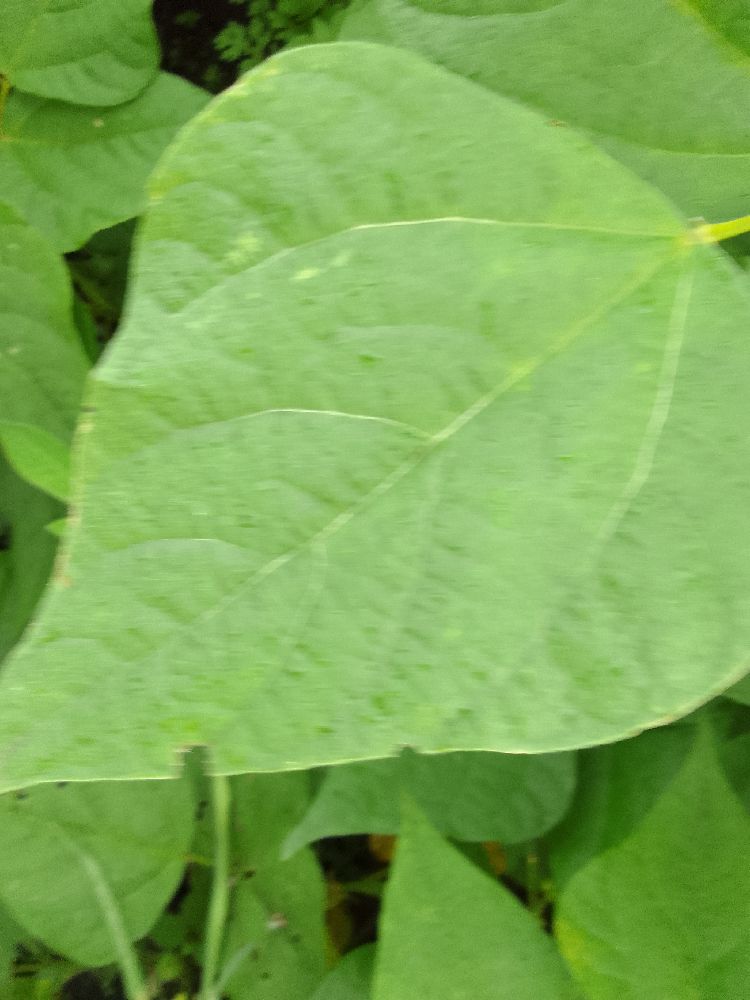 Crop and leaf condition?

common bean, healthy
